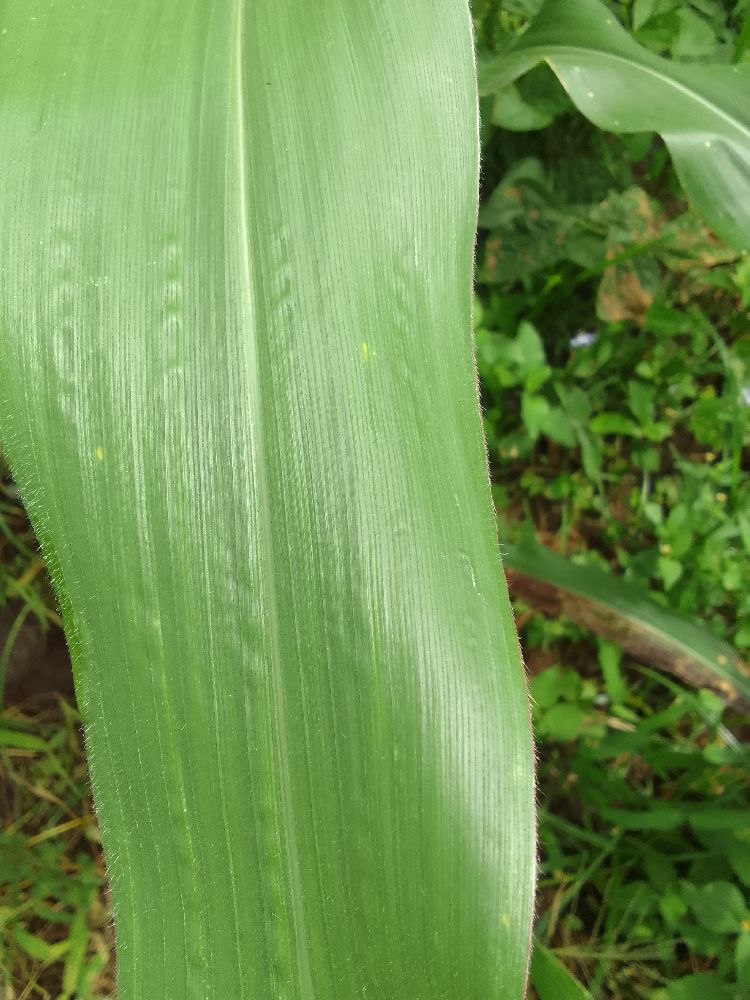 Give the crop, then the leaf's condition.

maize, healthy
